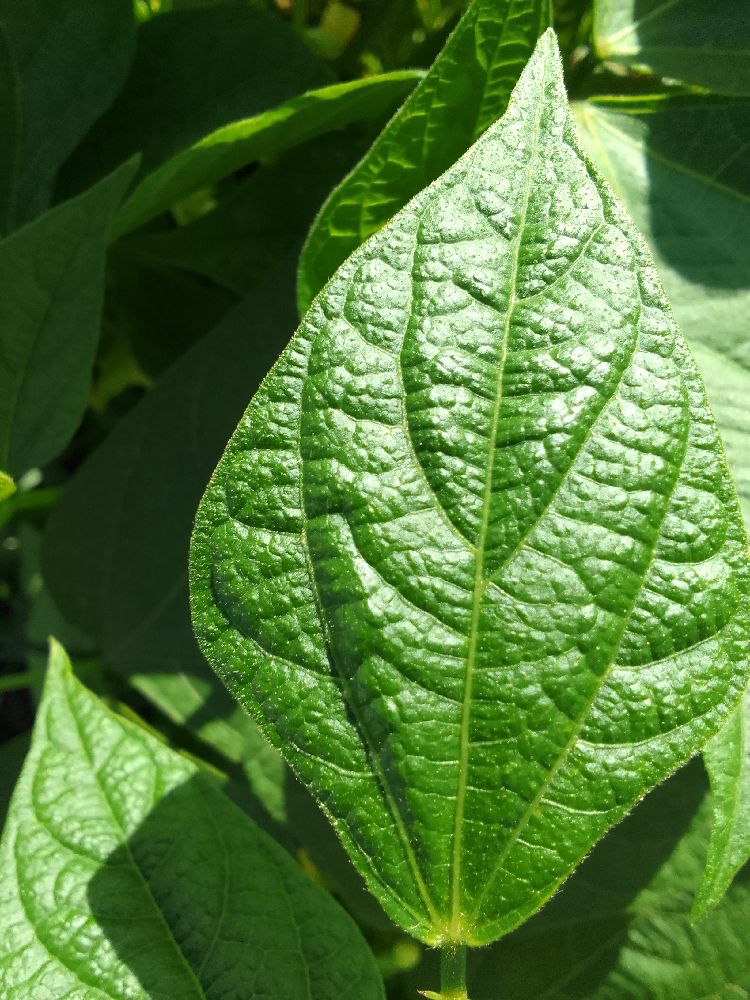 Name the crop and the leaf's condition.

common bean, healthy
